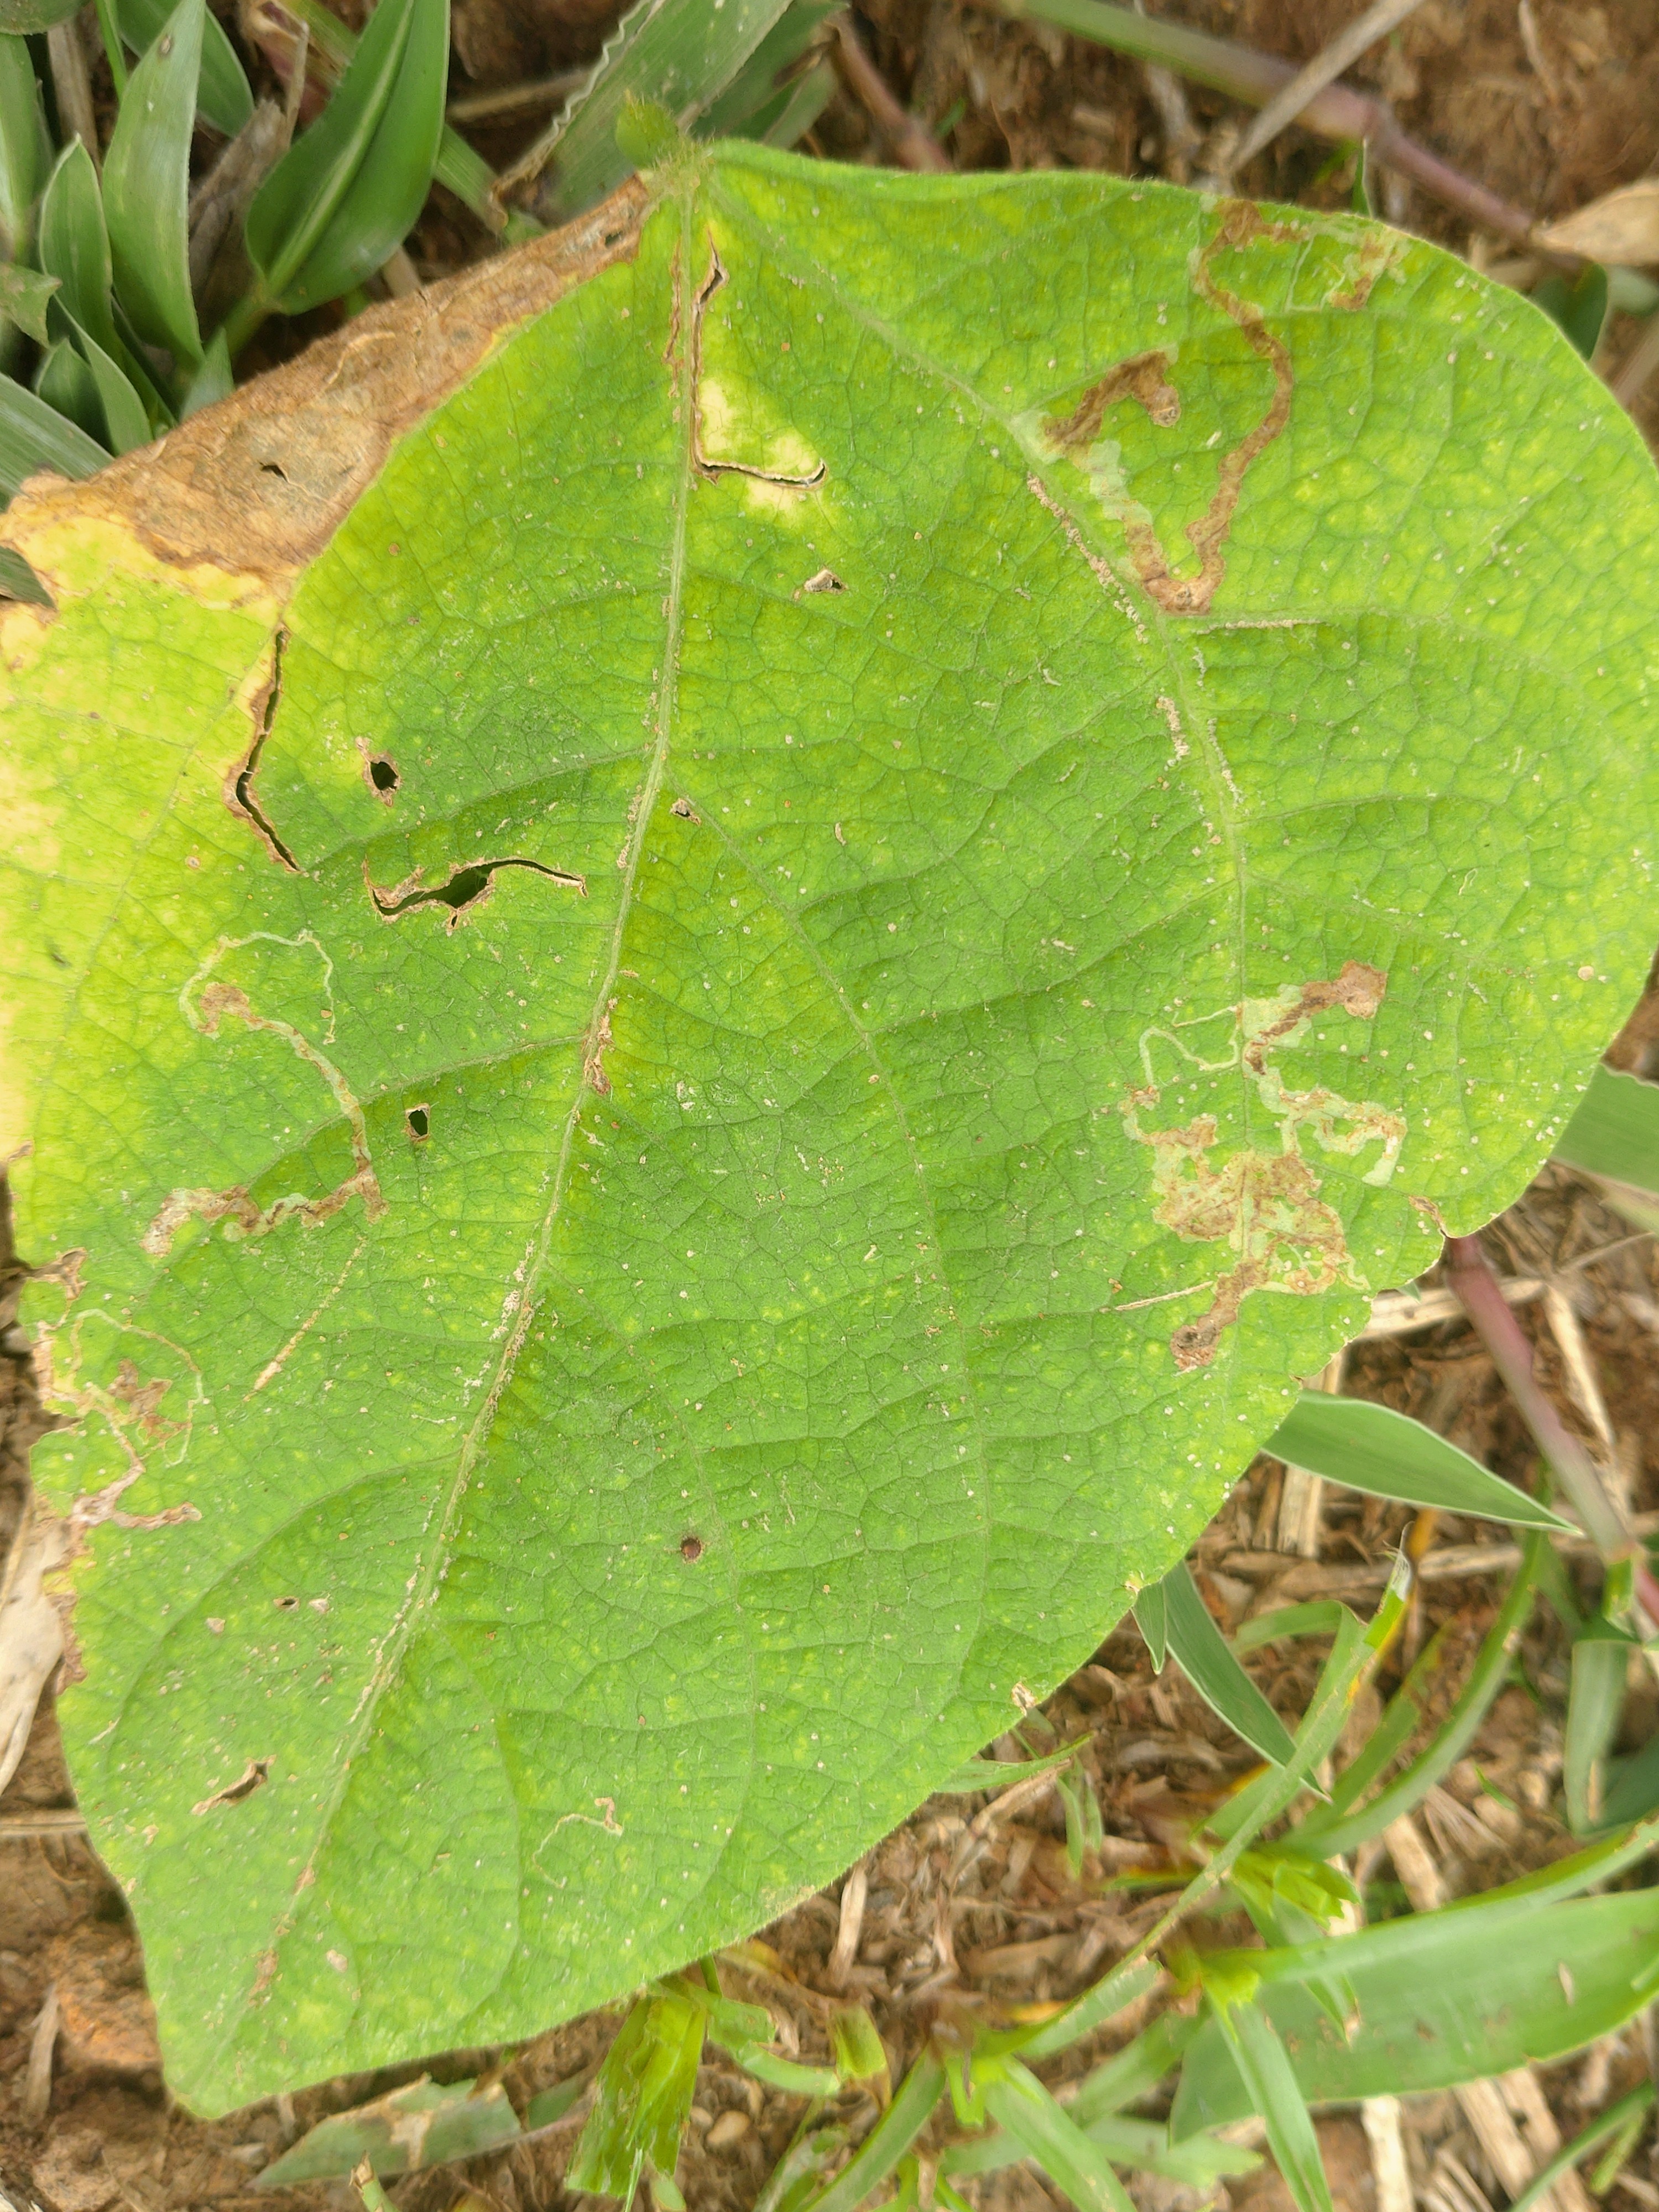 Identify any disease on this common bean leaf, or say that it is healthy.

rust
